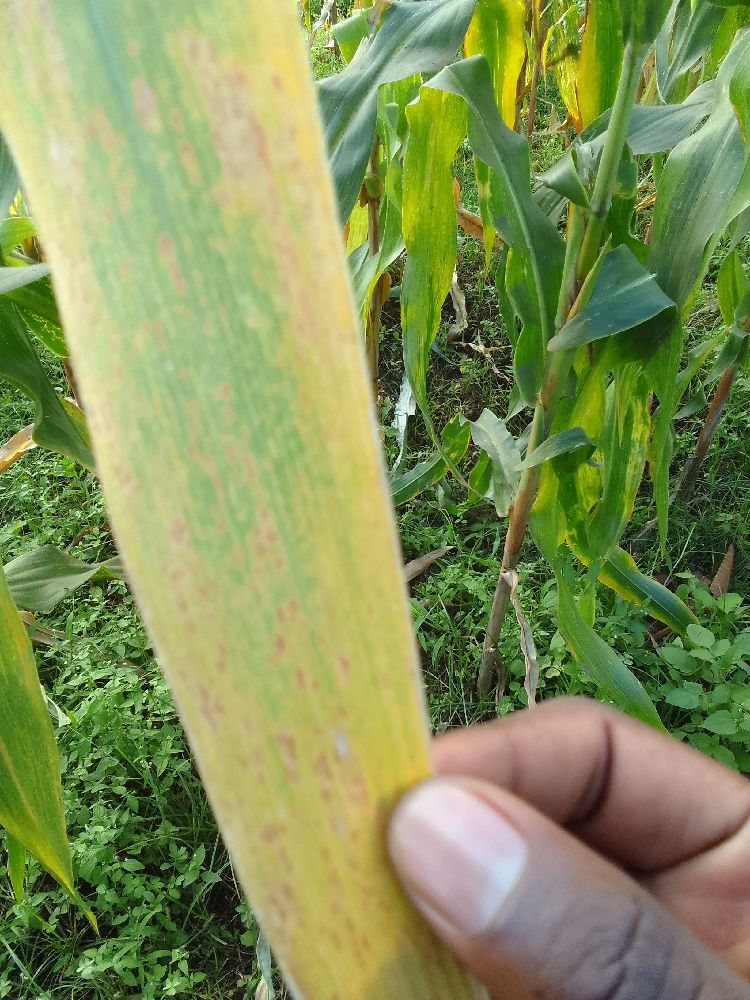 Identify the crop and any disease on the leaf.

maize, maize lethal necrosis
